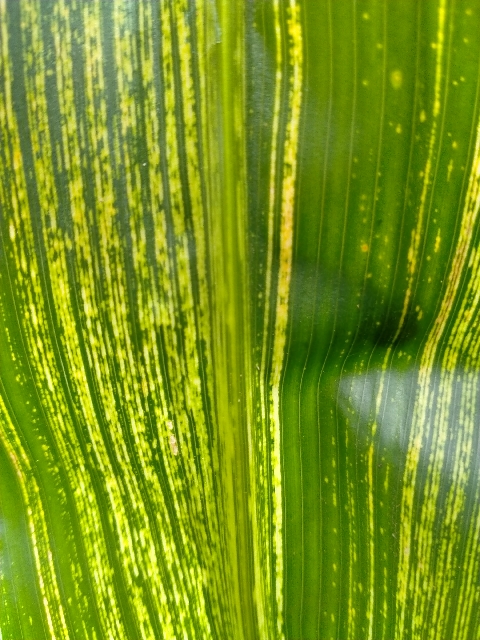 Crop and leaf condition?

maize, maize streak virus
